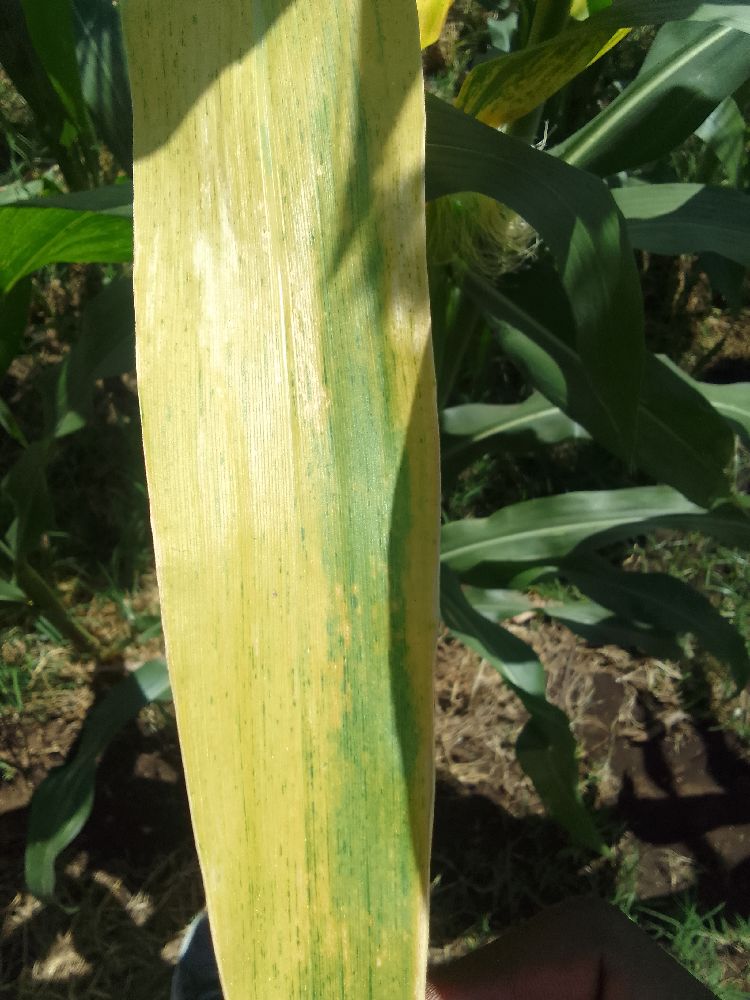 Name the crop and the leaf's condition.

maize, maize lethal necrosis
